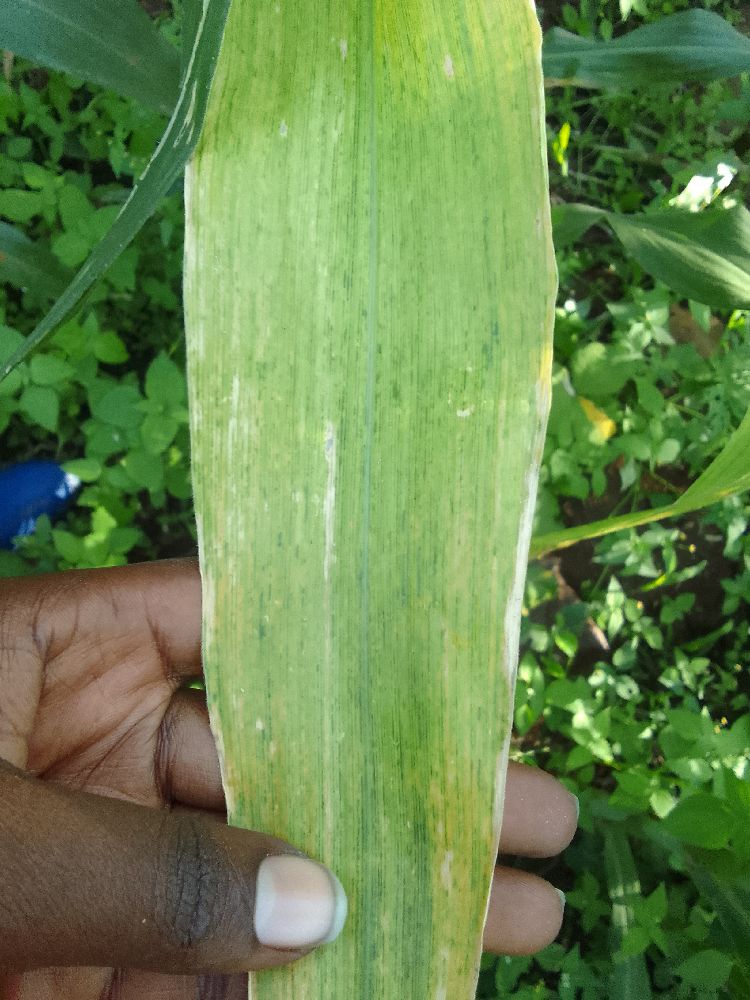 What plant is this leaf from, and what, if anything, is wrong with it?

maize, maize lethal necrosis
